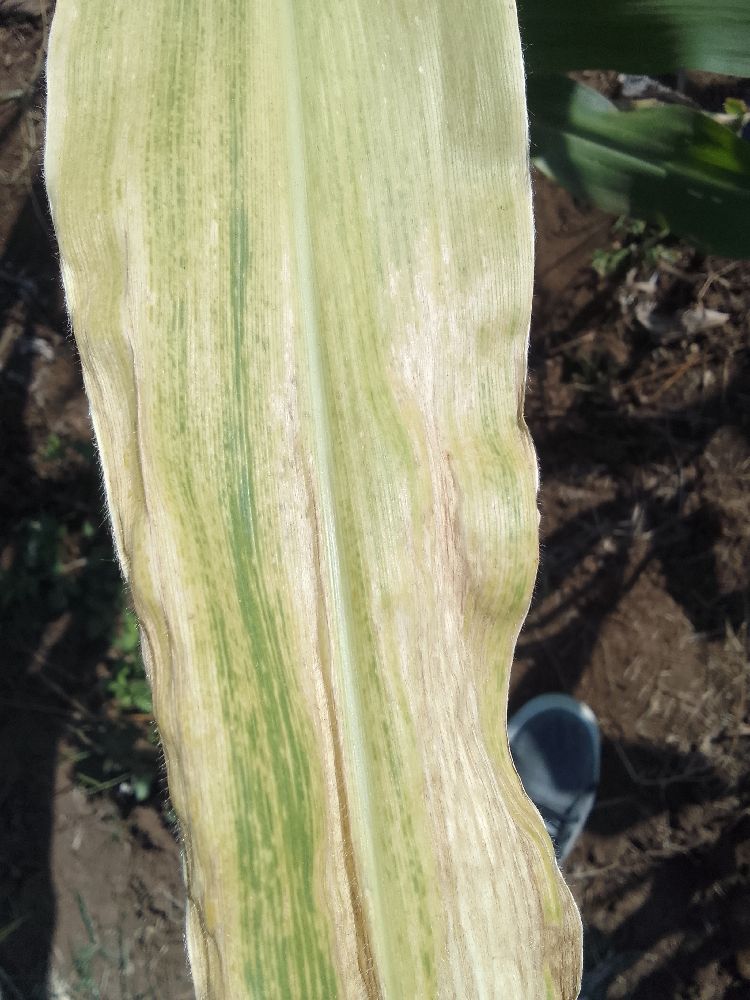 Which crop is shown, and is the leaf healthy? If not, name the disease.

maize, maize lethal necrosis
